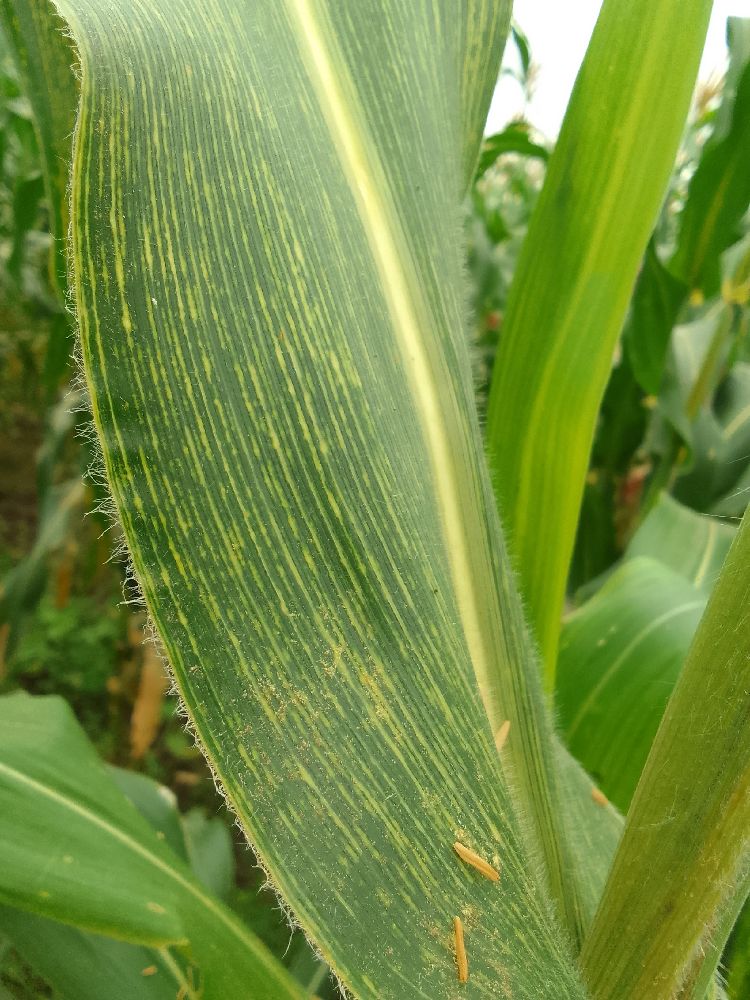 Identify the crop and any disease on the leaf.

maize, maize streak virus
